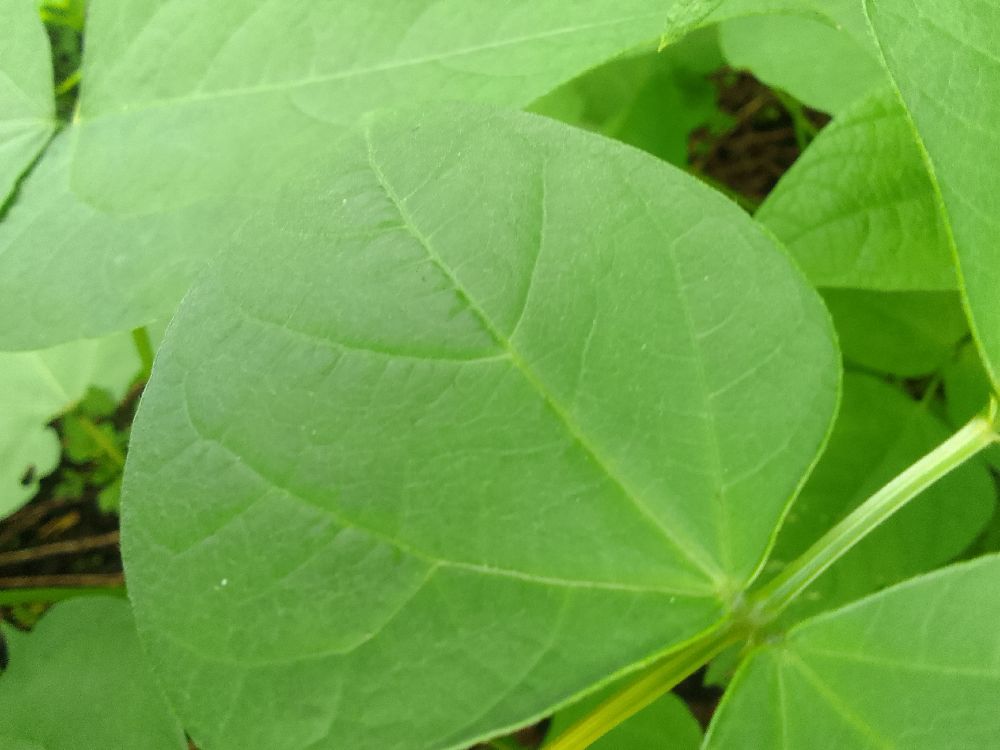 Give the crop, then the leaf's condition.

common bean, healthy
